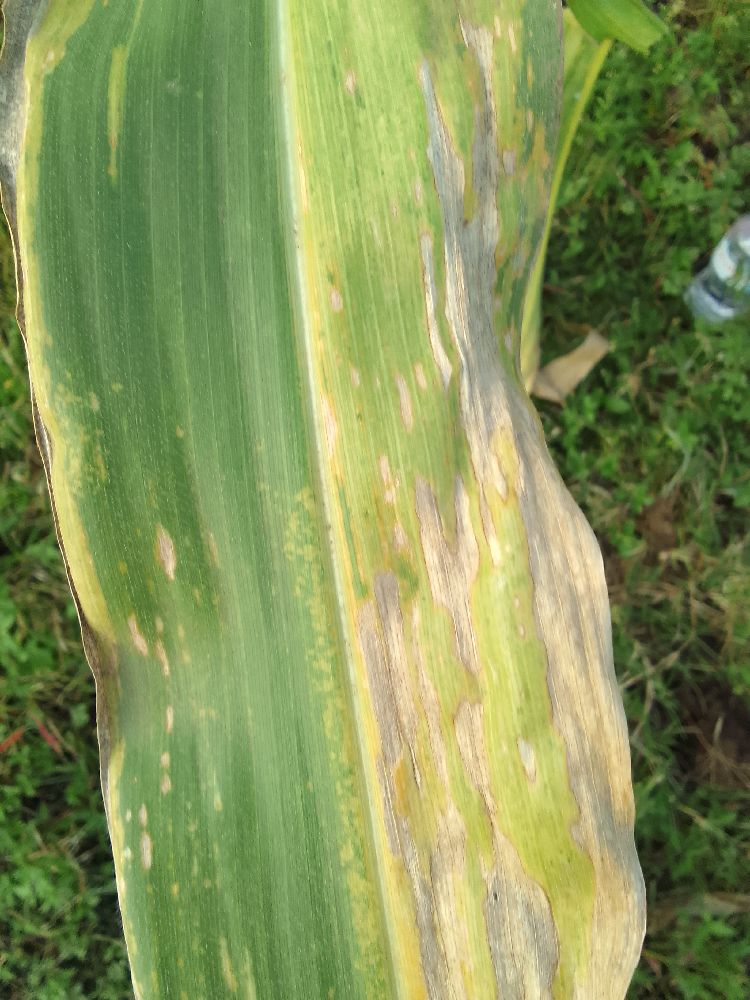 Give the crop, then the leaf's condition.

maize, maize lethal necrosis
